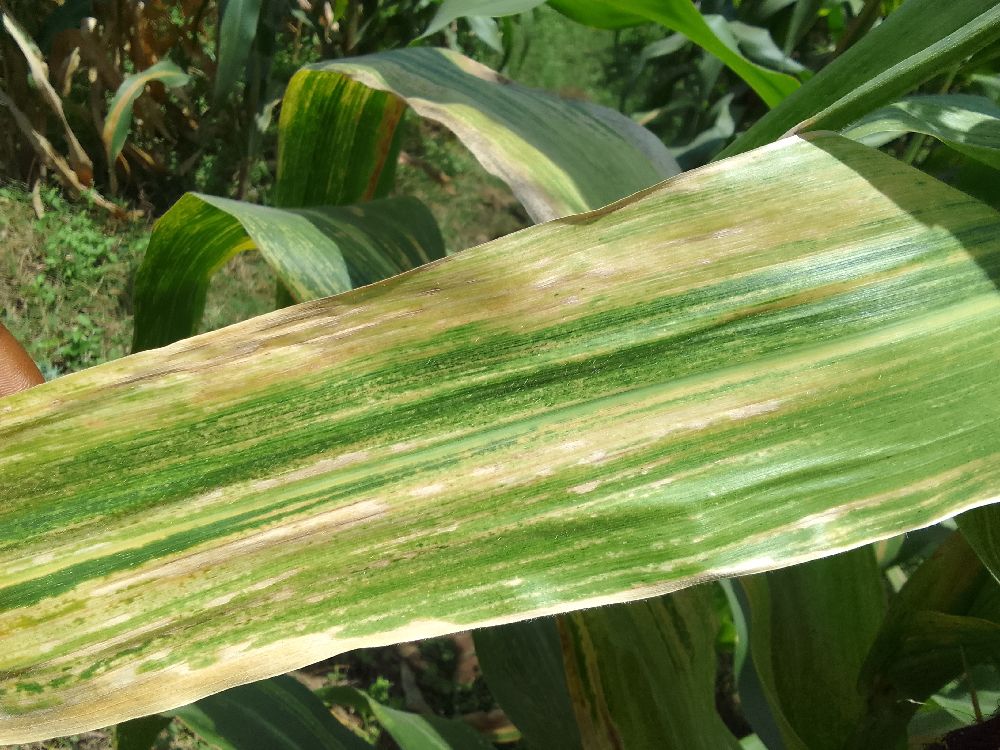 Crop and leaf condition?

maize, maize lethal necrosis
